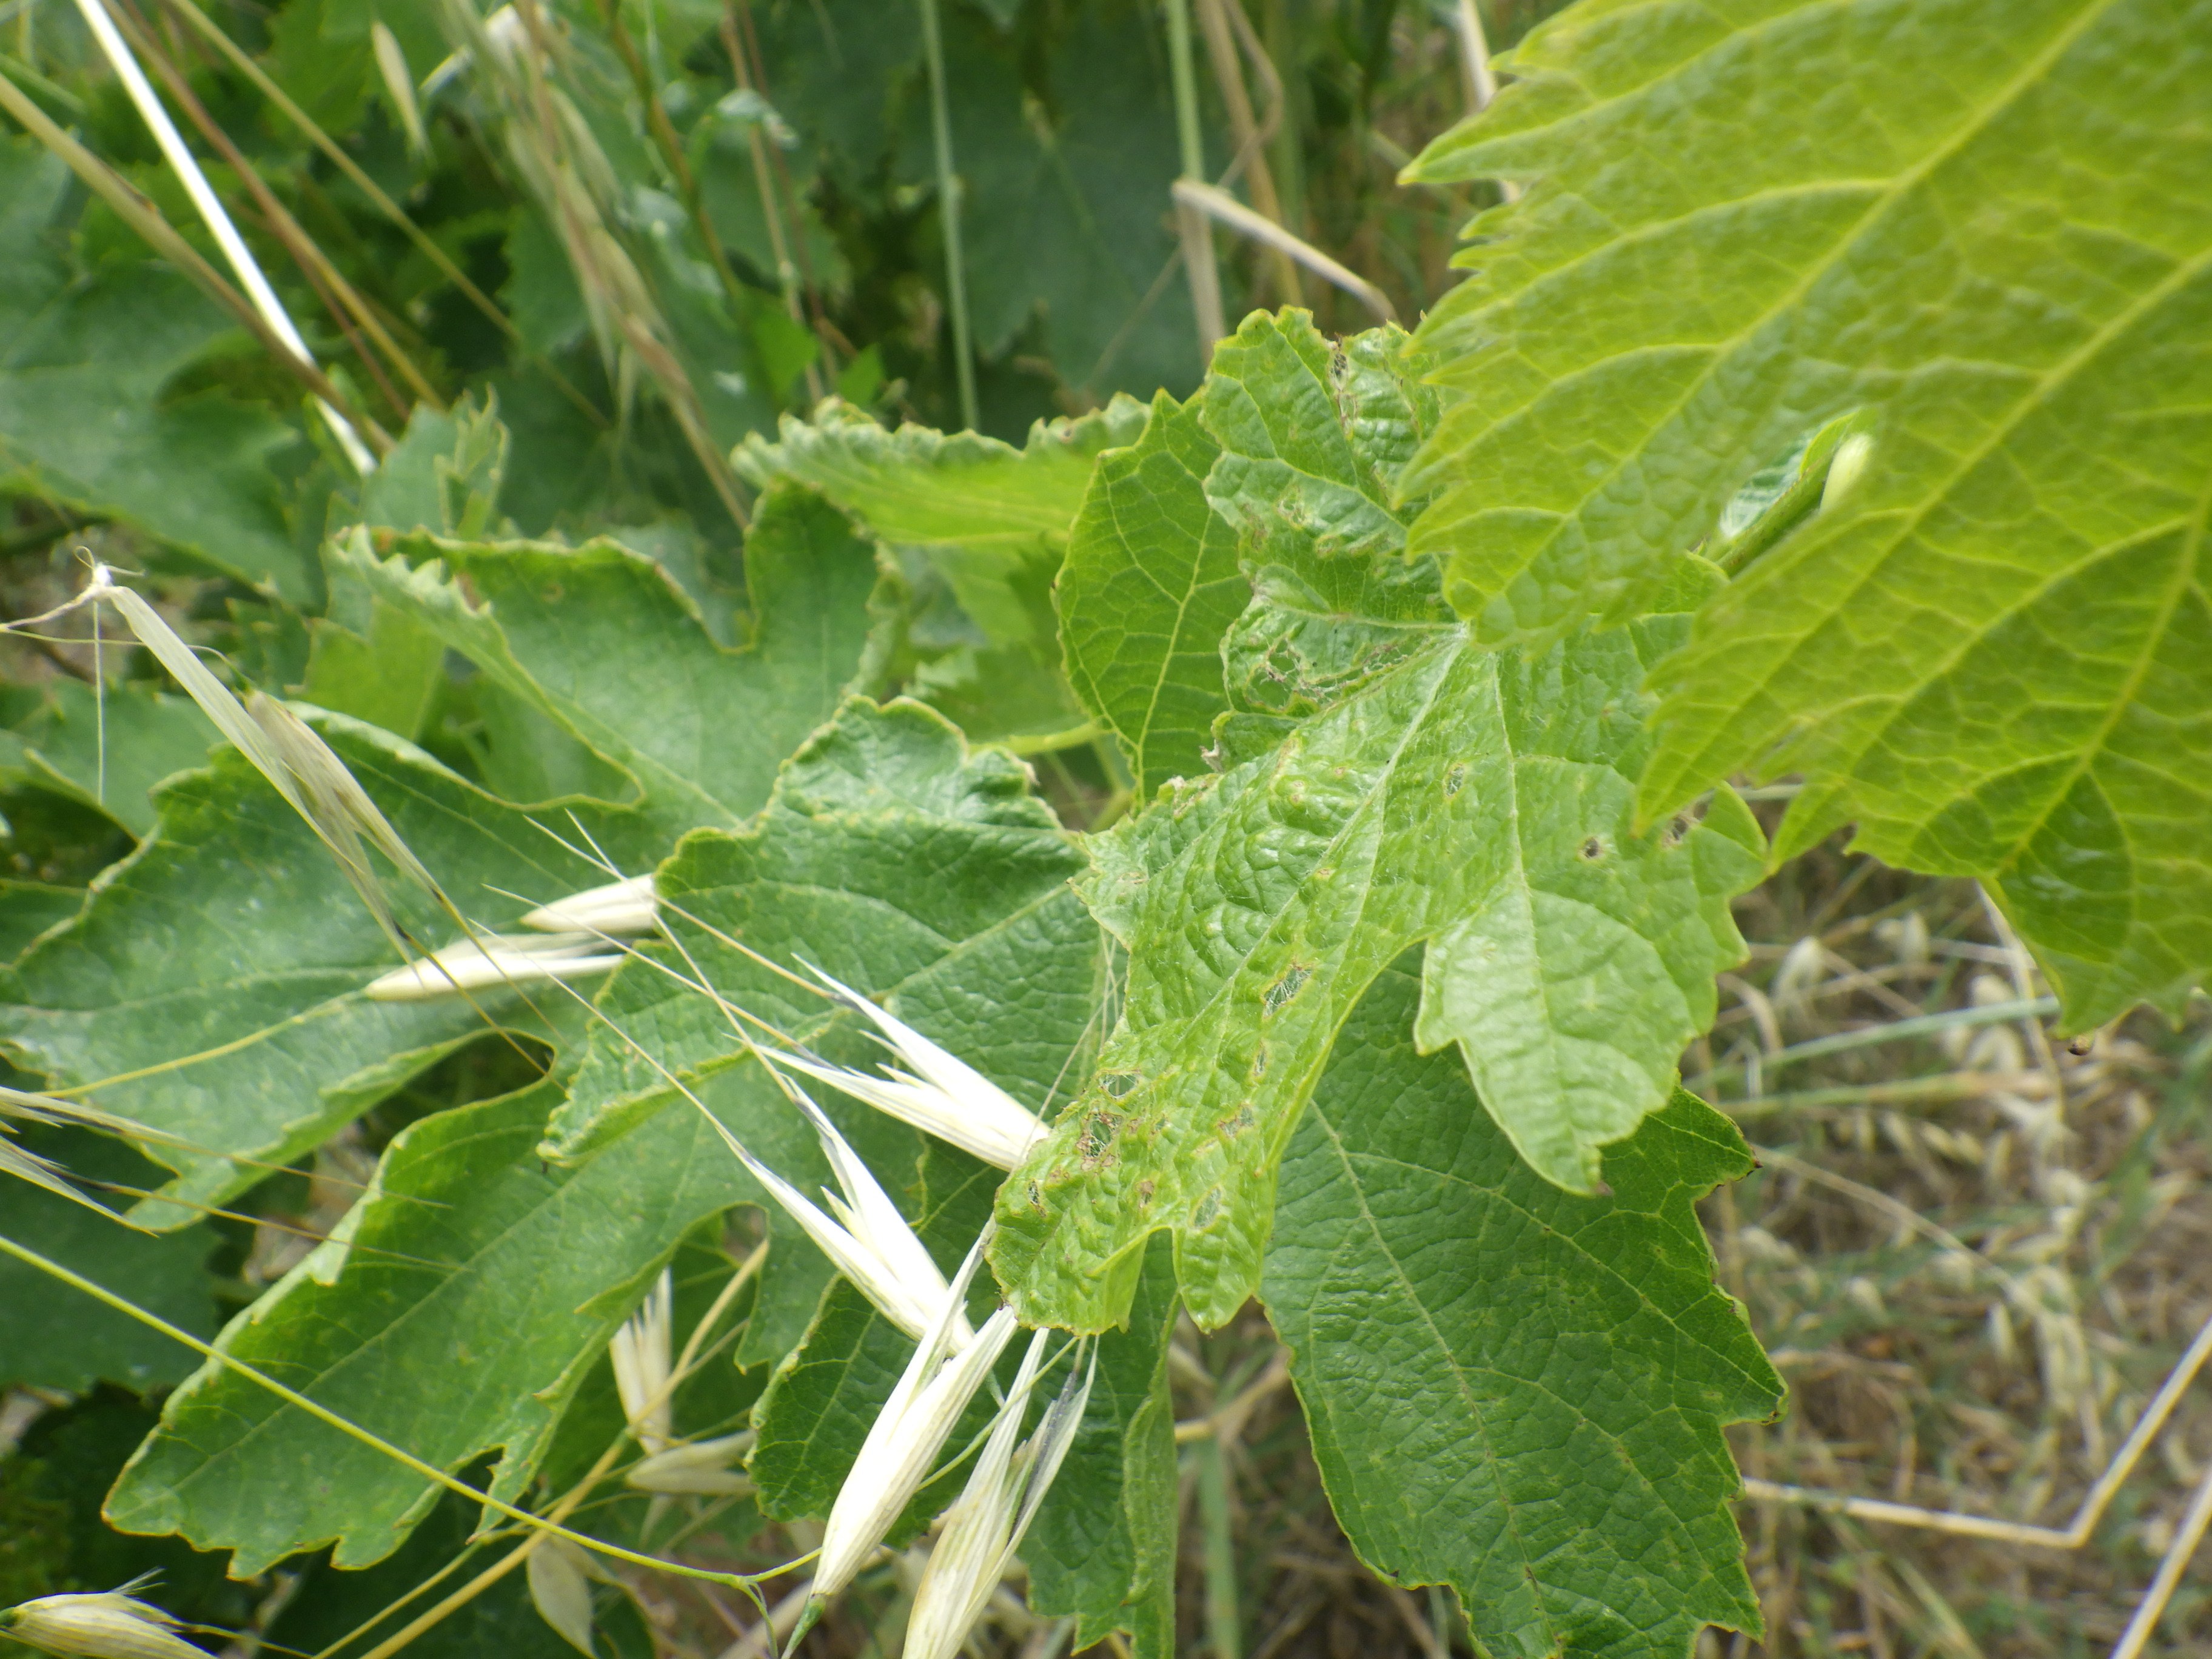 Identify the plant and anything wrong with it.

grapevine, mites, phytophagous
